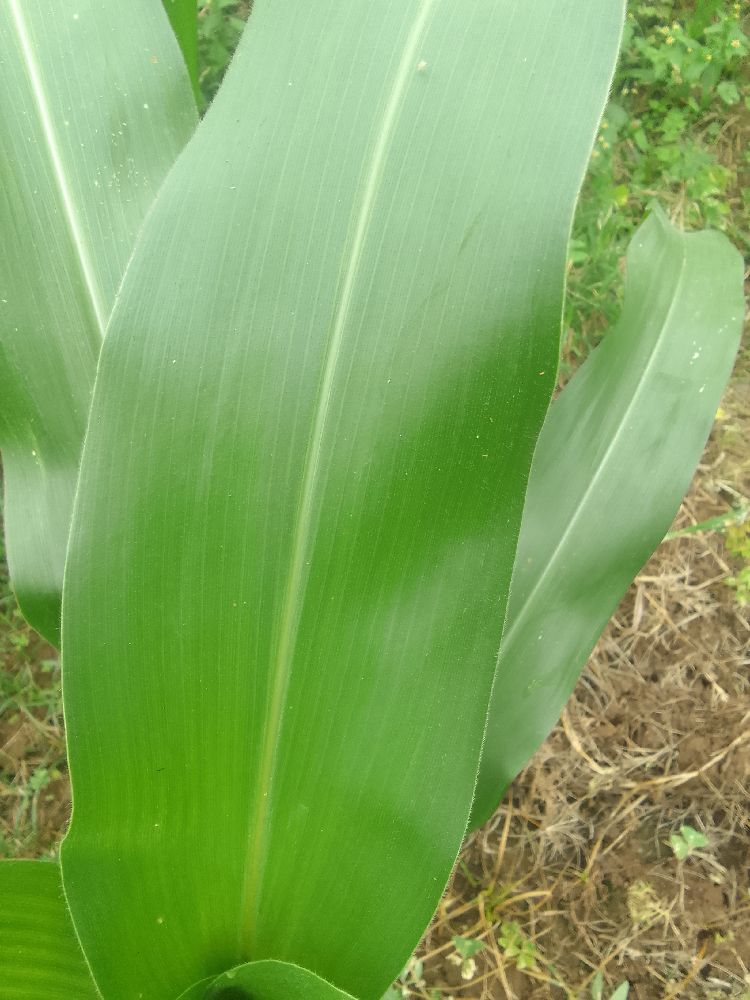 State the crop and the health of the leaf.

maize, healthy
